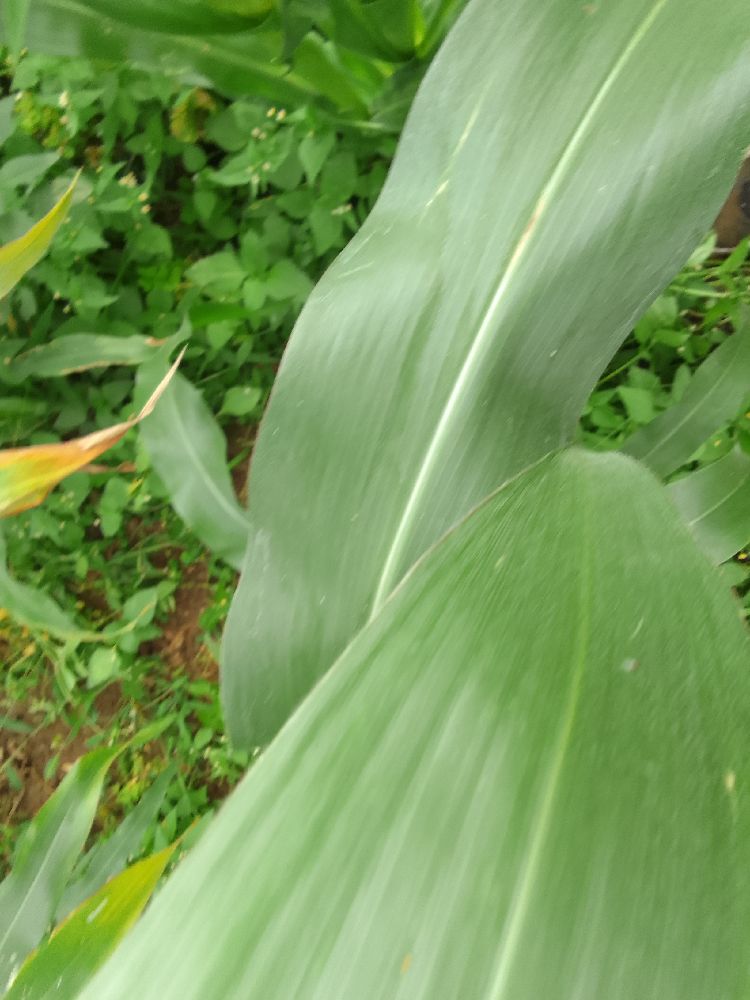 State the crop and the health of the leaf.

maize, healthy
